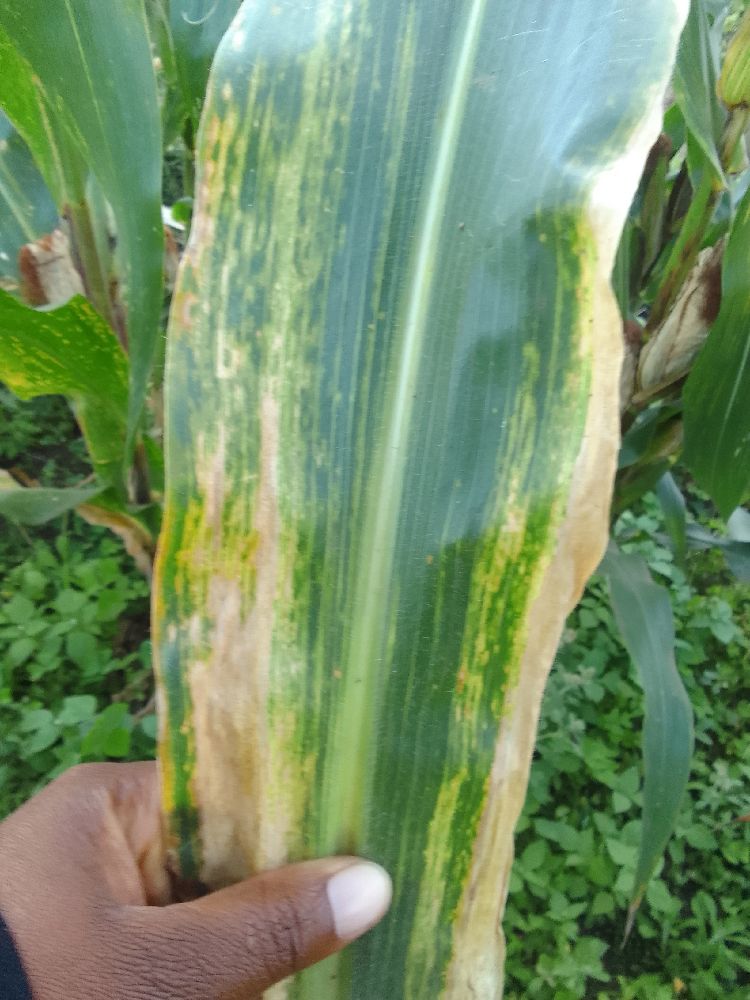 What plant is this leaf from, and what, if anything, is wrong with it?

maize, maize lethal necrosis
